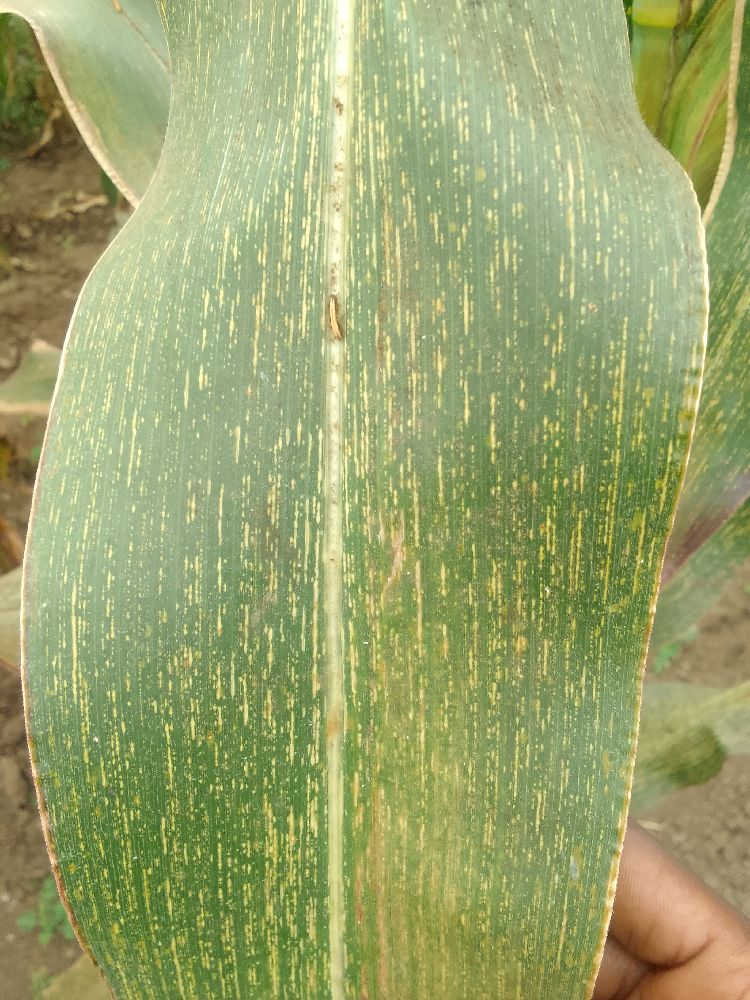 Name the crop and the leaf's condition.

maize, maize streak virus
